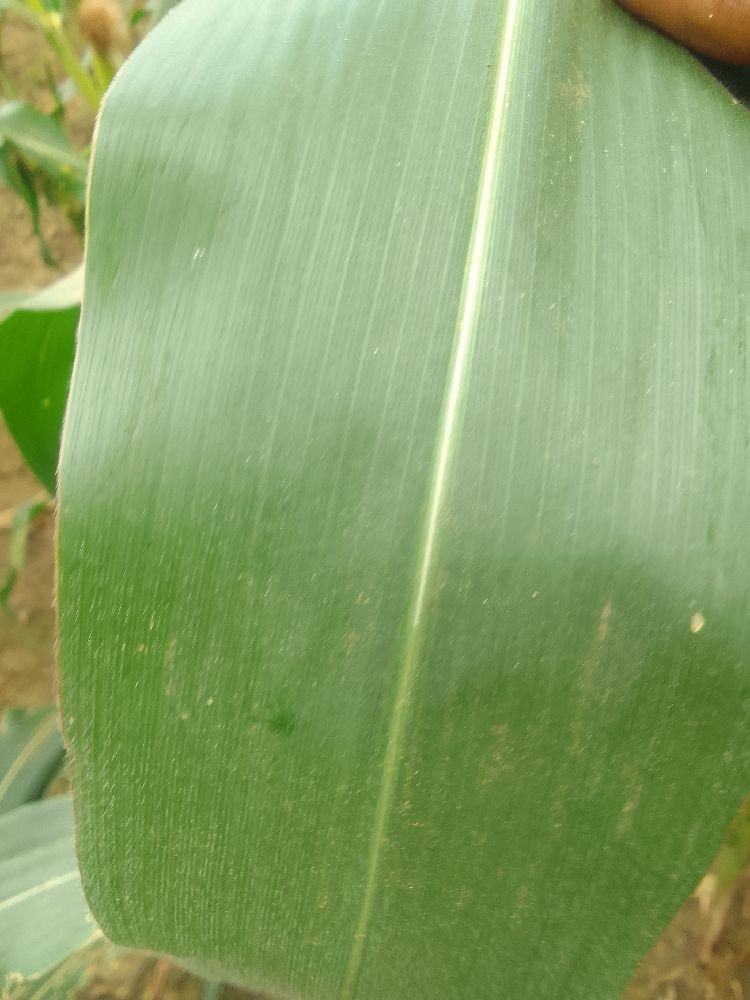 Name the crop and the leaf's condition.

maize, healthy
